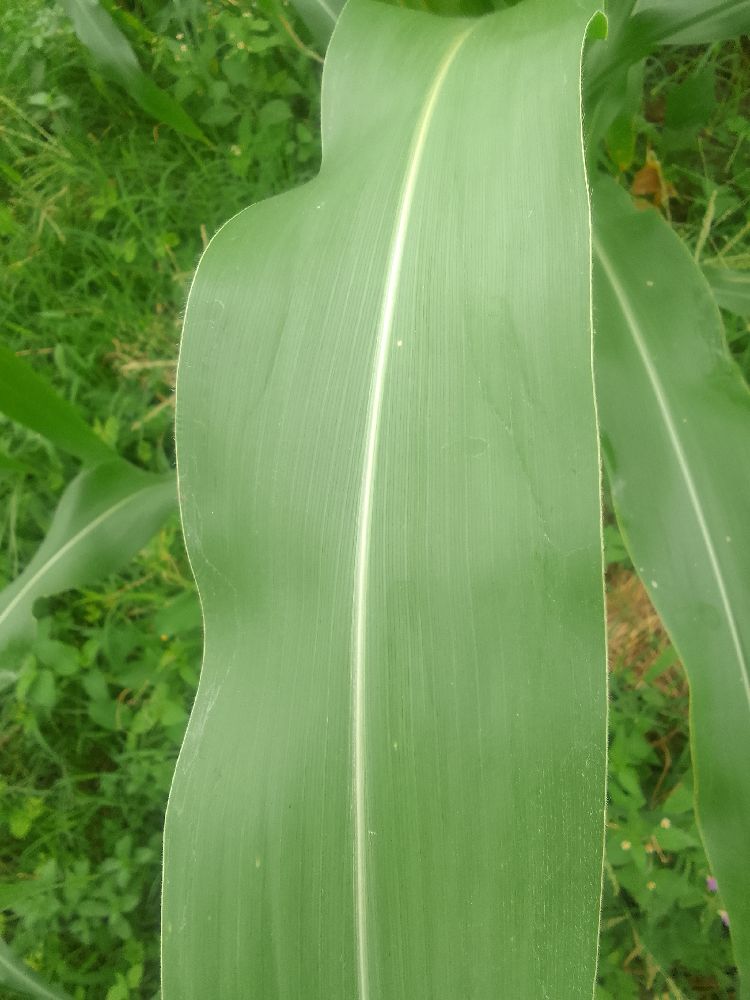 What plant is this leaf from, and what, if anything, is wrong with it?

maize, healthy
